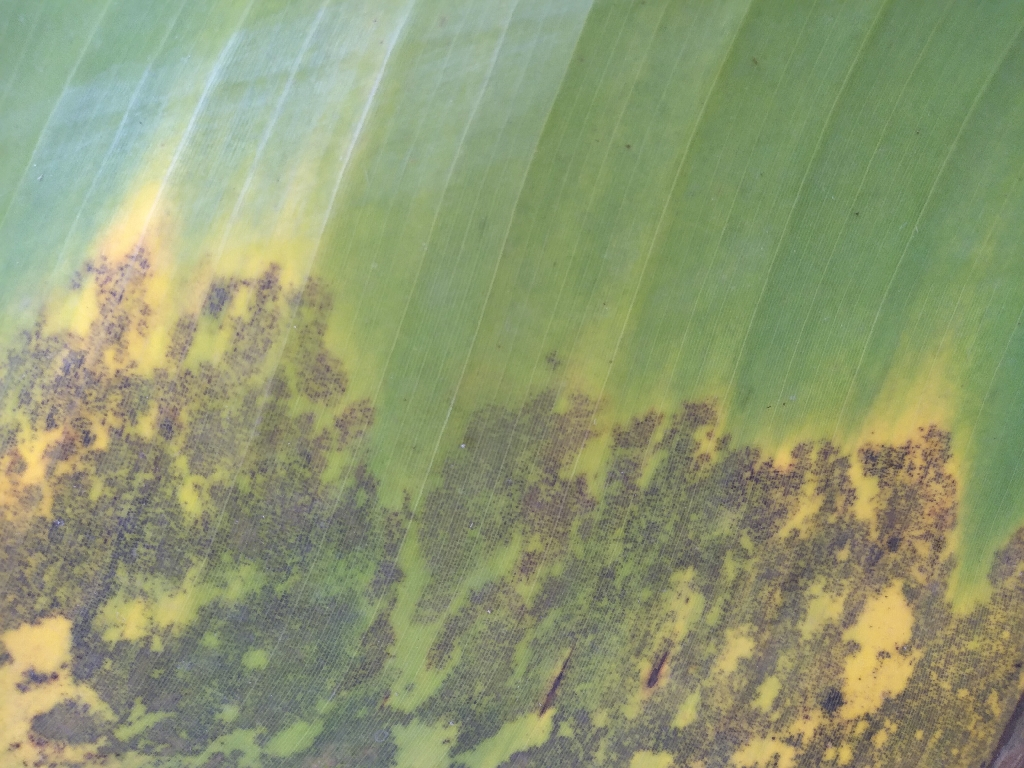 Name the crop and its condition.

banana, black sigatoka
